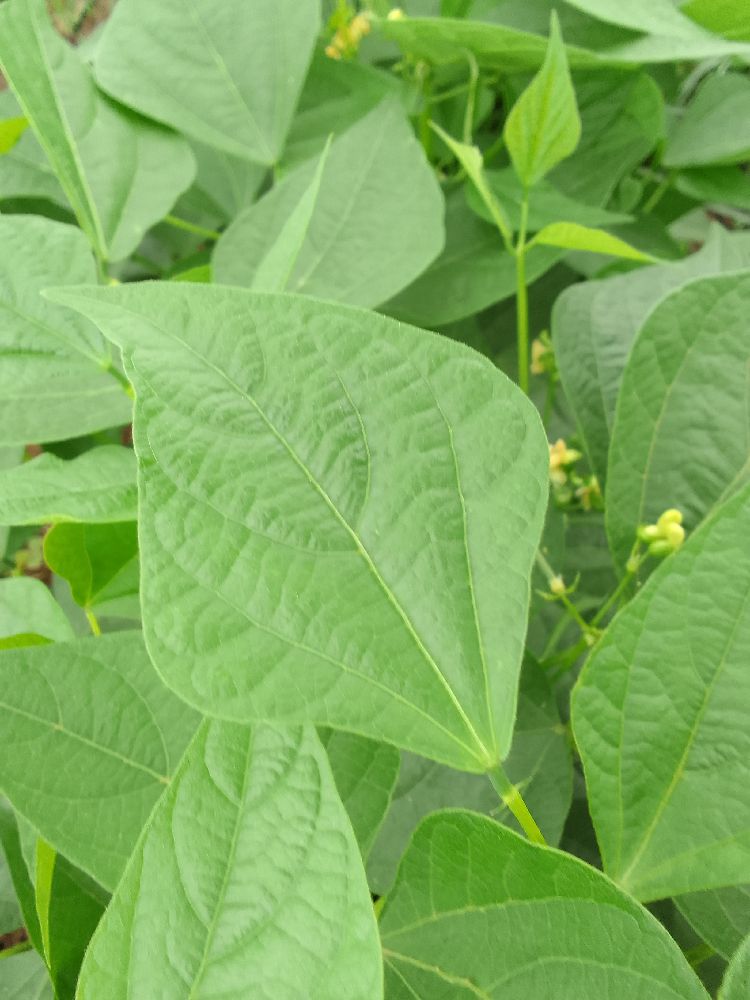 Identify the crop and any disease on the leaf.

common bean, healthy
